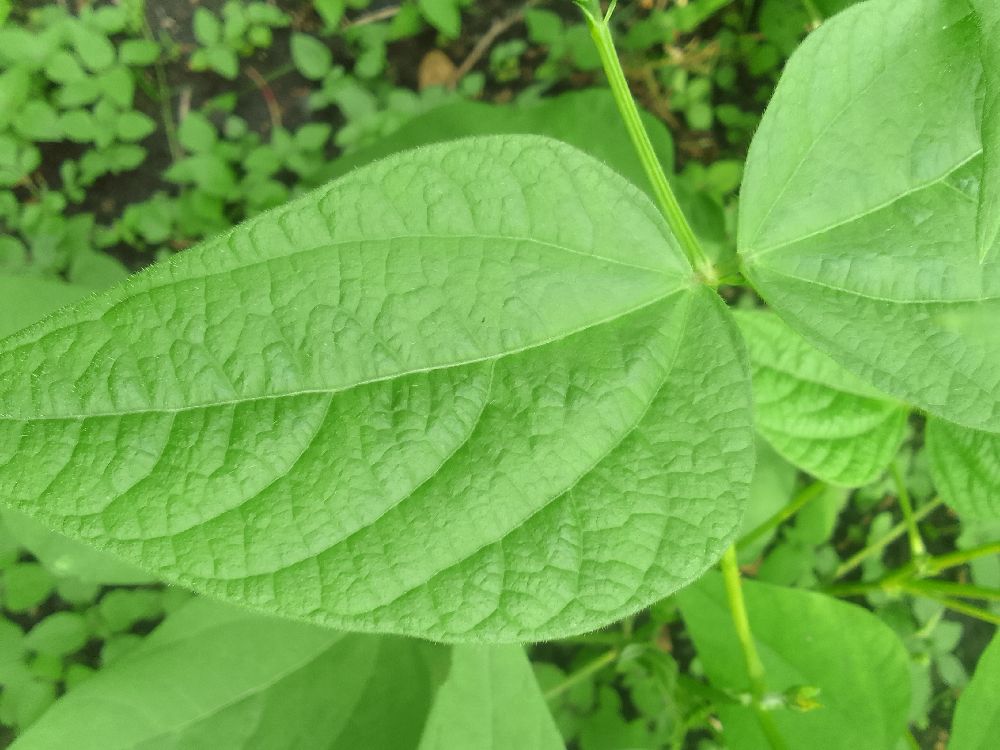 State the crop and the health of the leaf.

common bean, healthy
